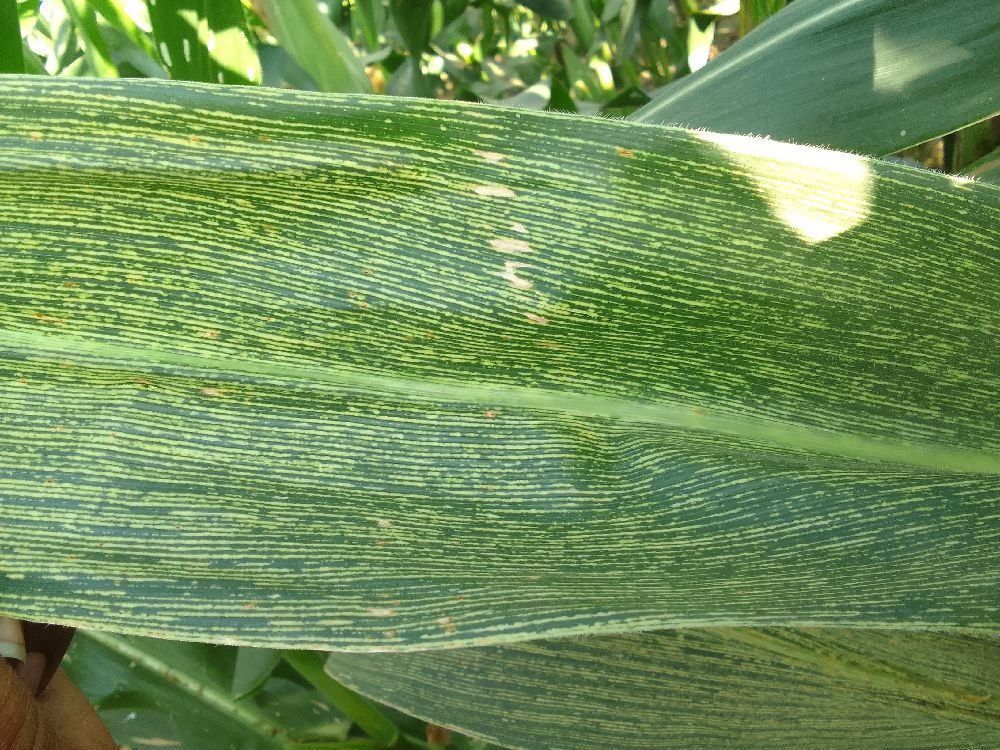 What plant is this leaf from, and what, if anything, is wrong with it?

maize, maize streak virus
